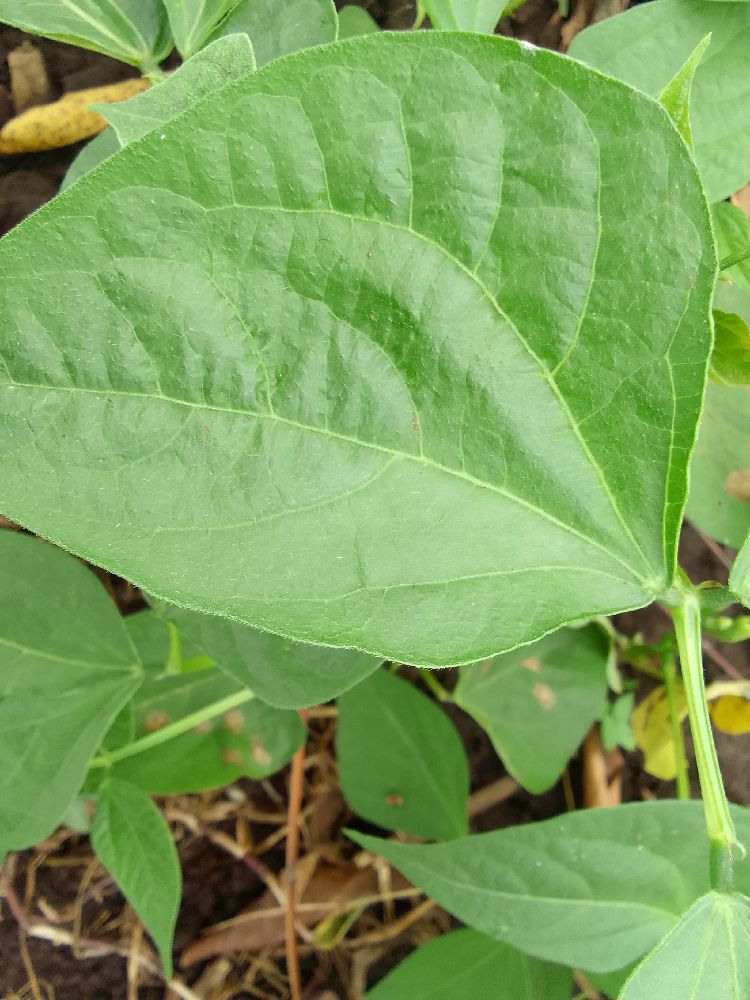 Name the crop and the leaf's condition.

common bean, healthy
